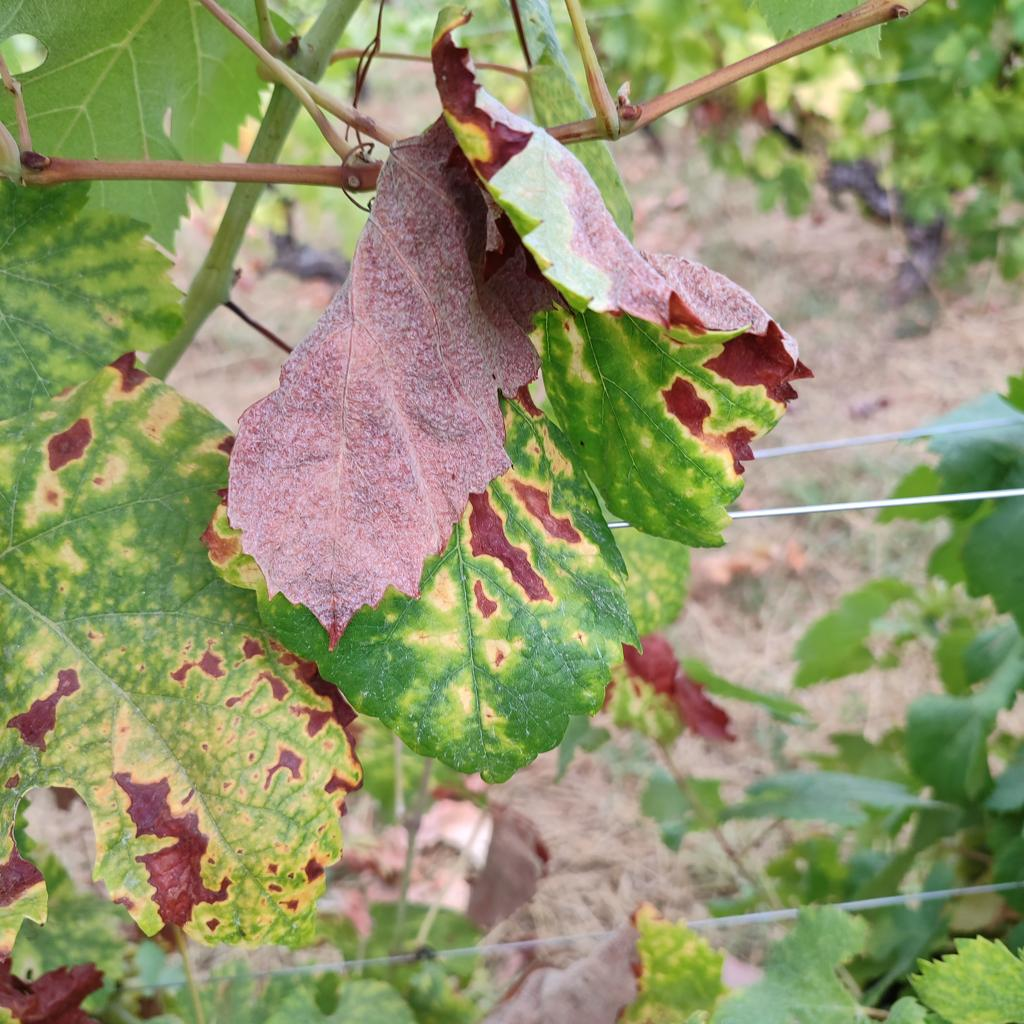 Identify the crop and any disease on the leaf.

grapevine, esca complex
